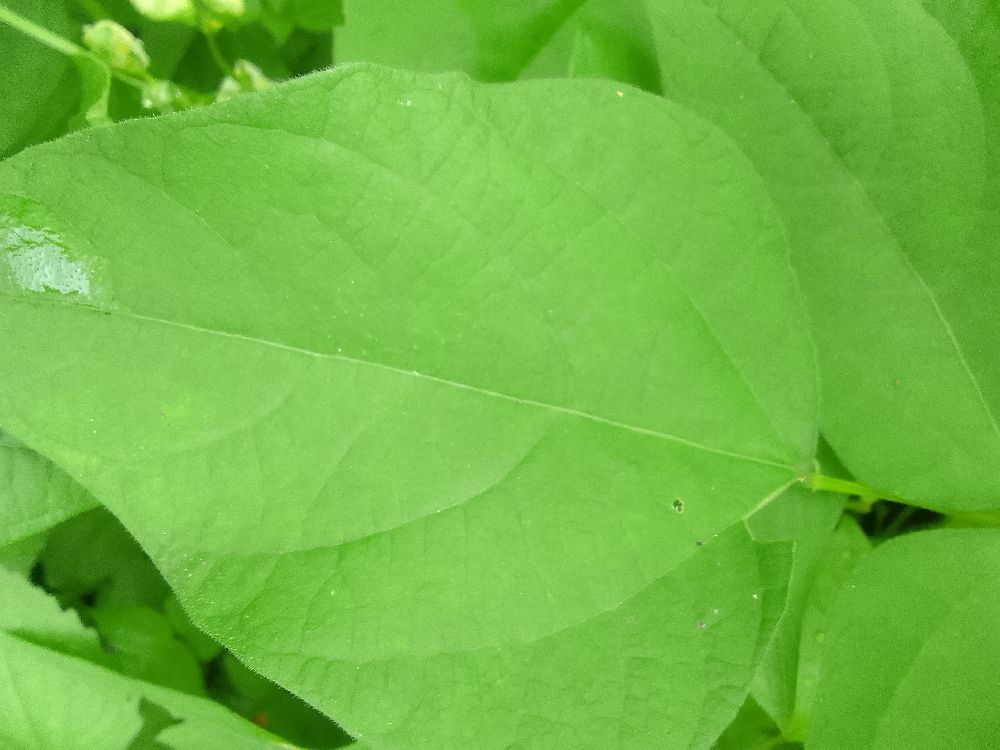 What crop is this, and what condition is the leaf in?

common bean, healthy
